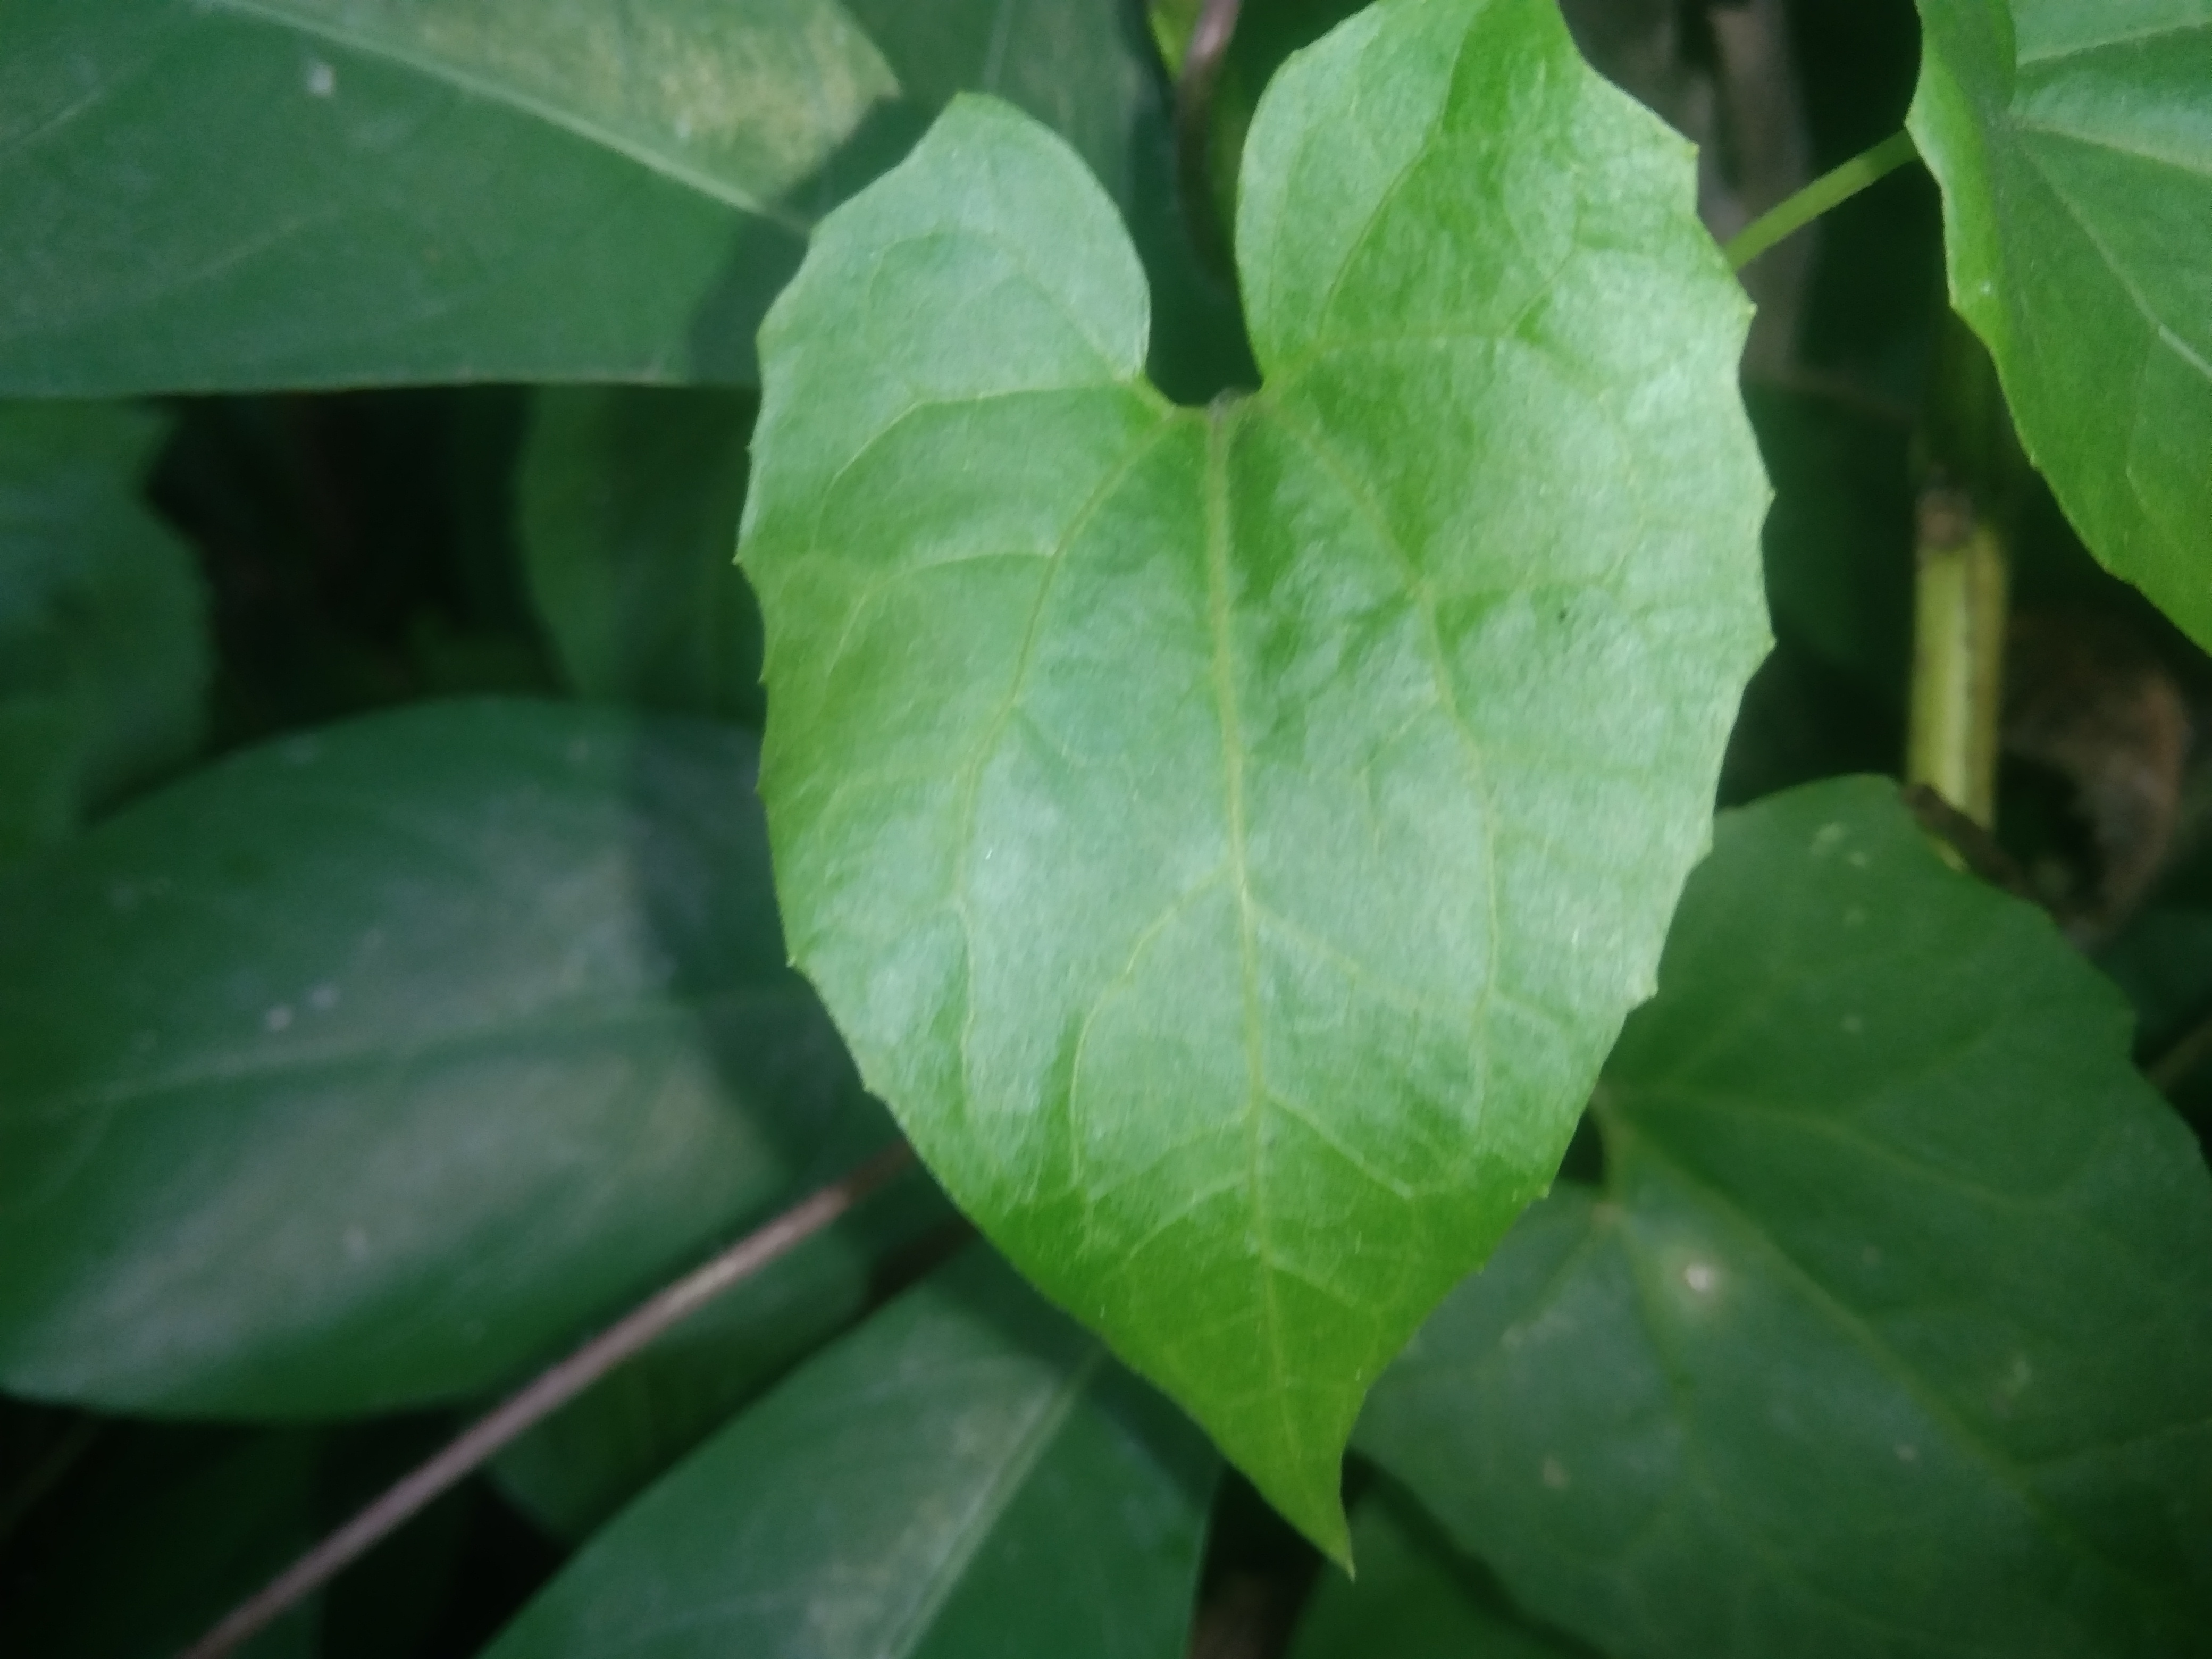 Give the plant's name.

bitter vine
